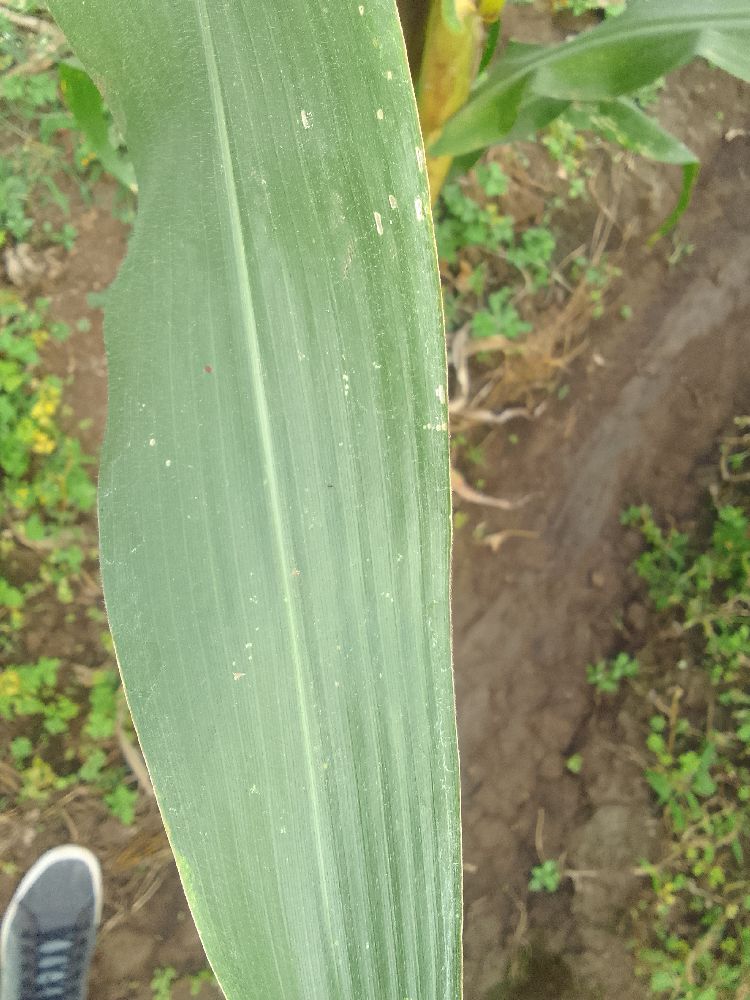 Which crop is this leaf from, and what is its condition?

maize, healthy
